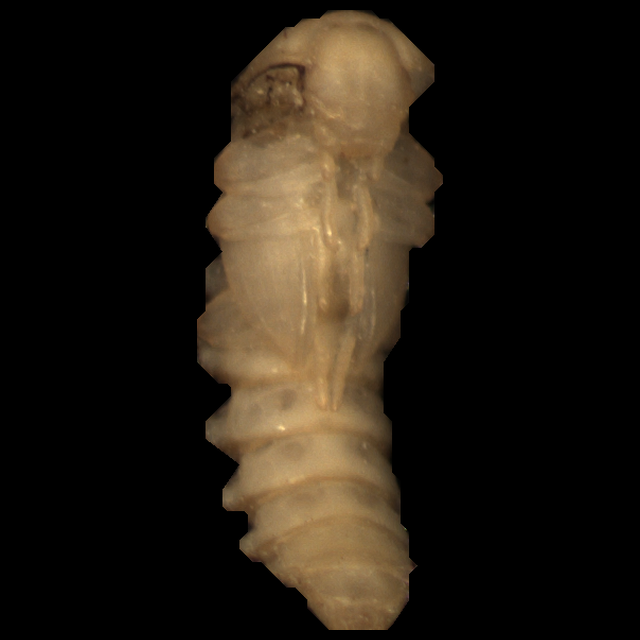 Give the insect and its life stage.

mealworm pupa
